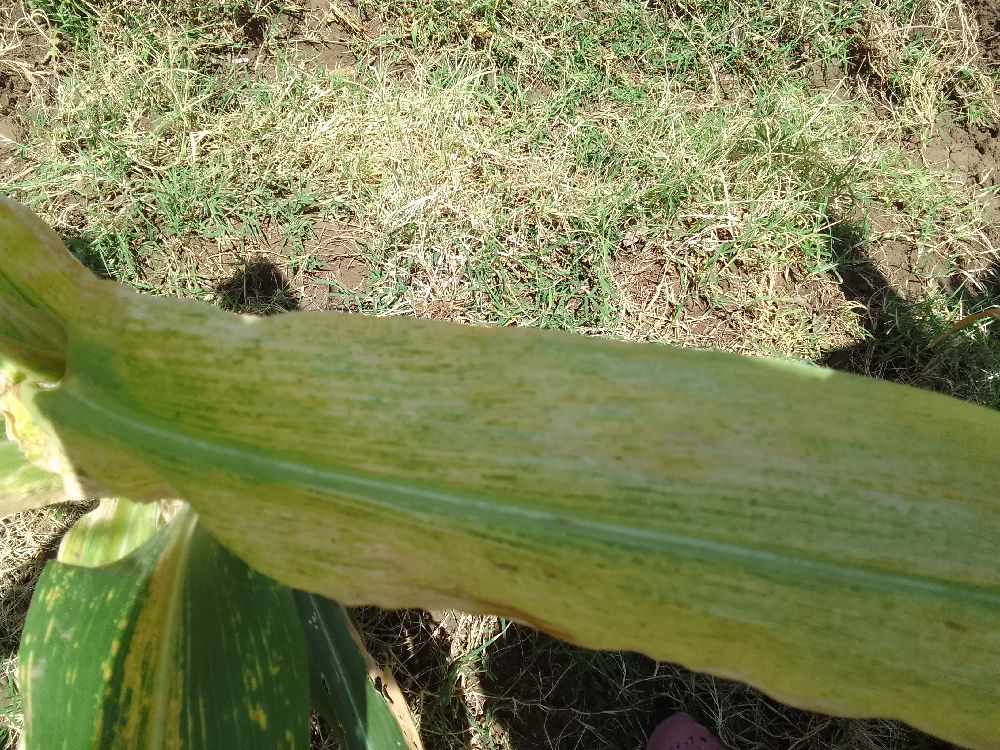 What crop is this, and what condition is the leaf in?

maize, maize lethal necrosis
